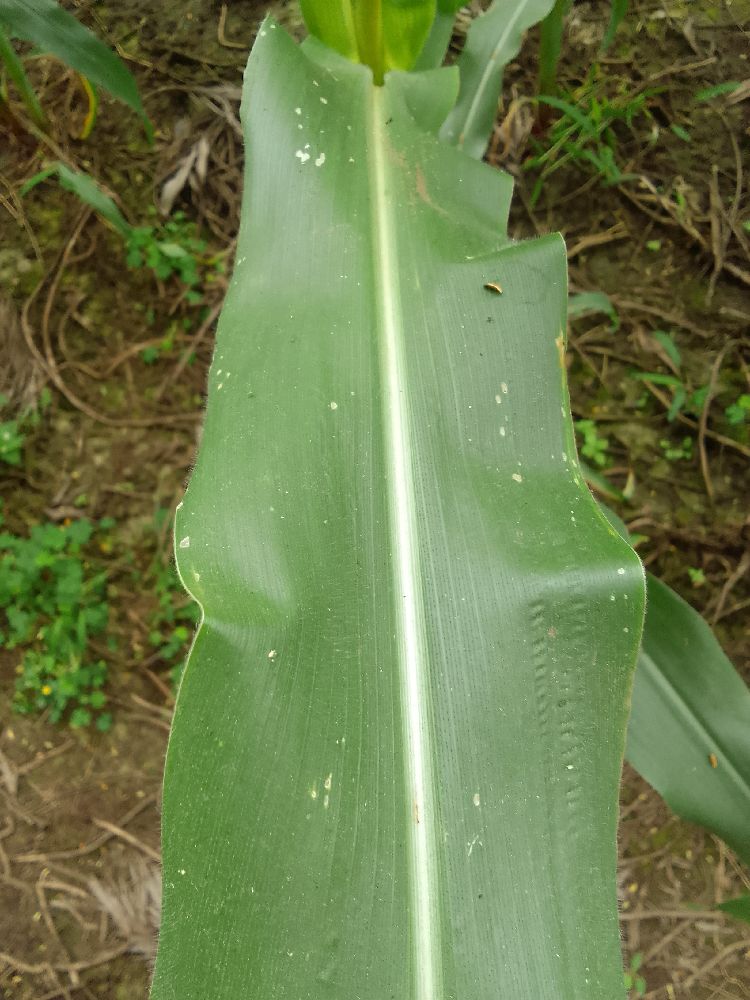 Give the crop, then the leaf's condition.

maize, healthy
